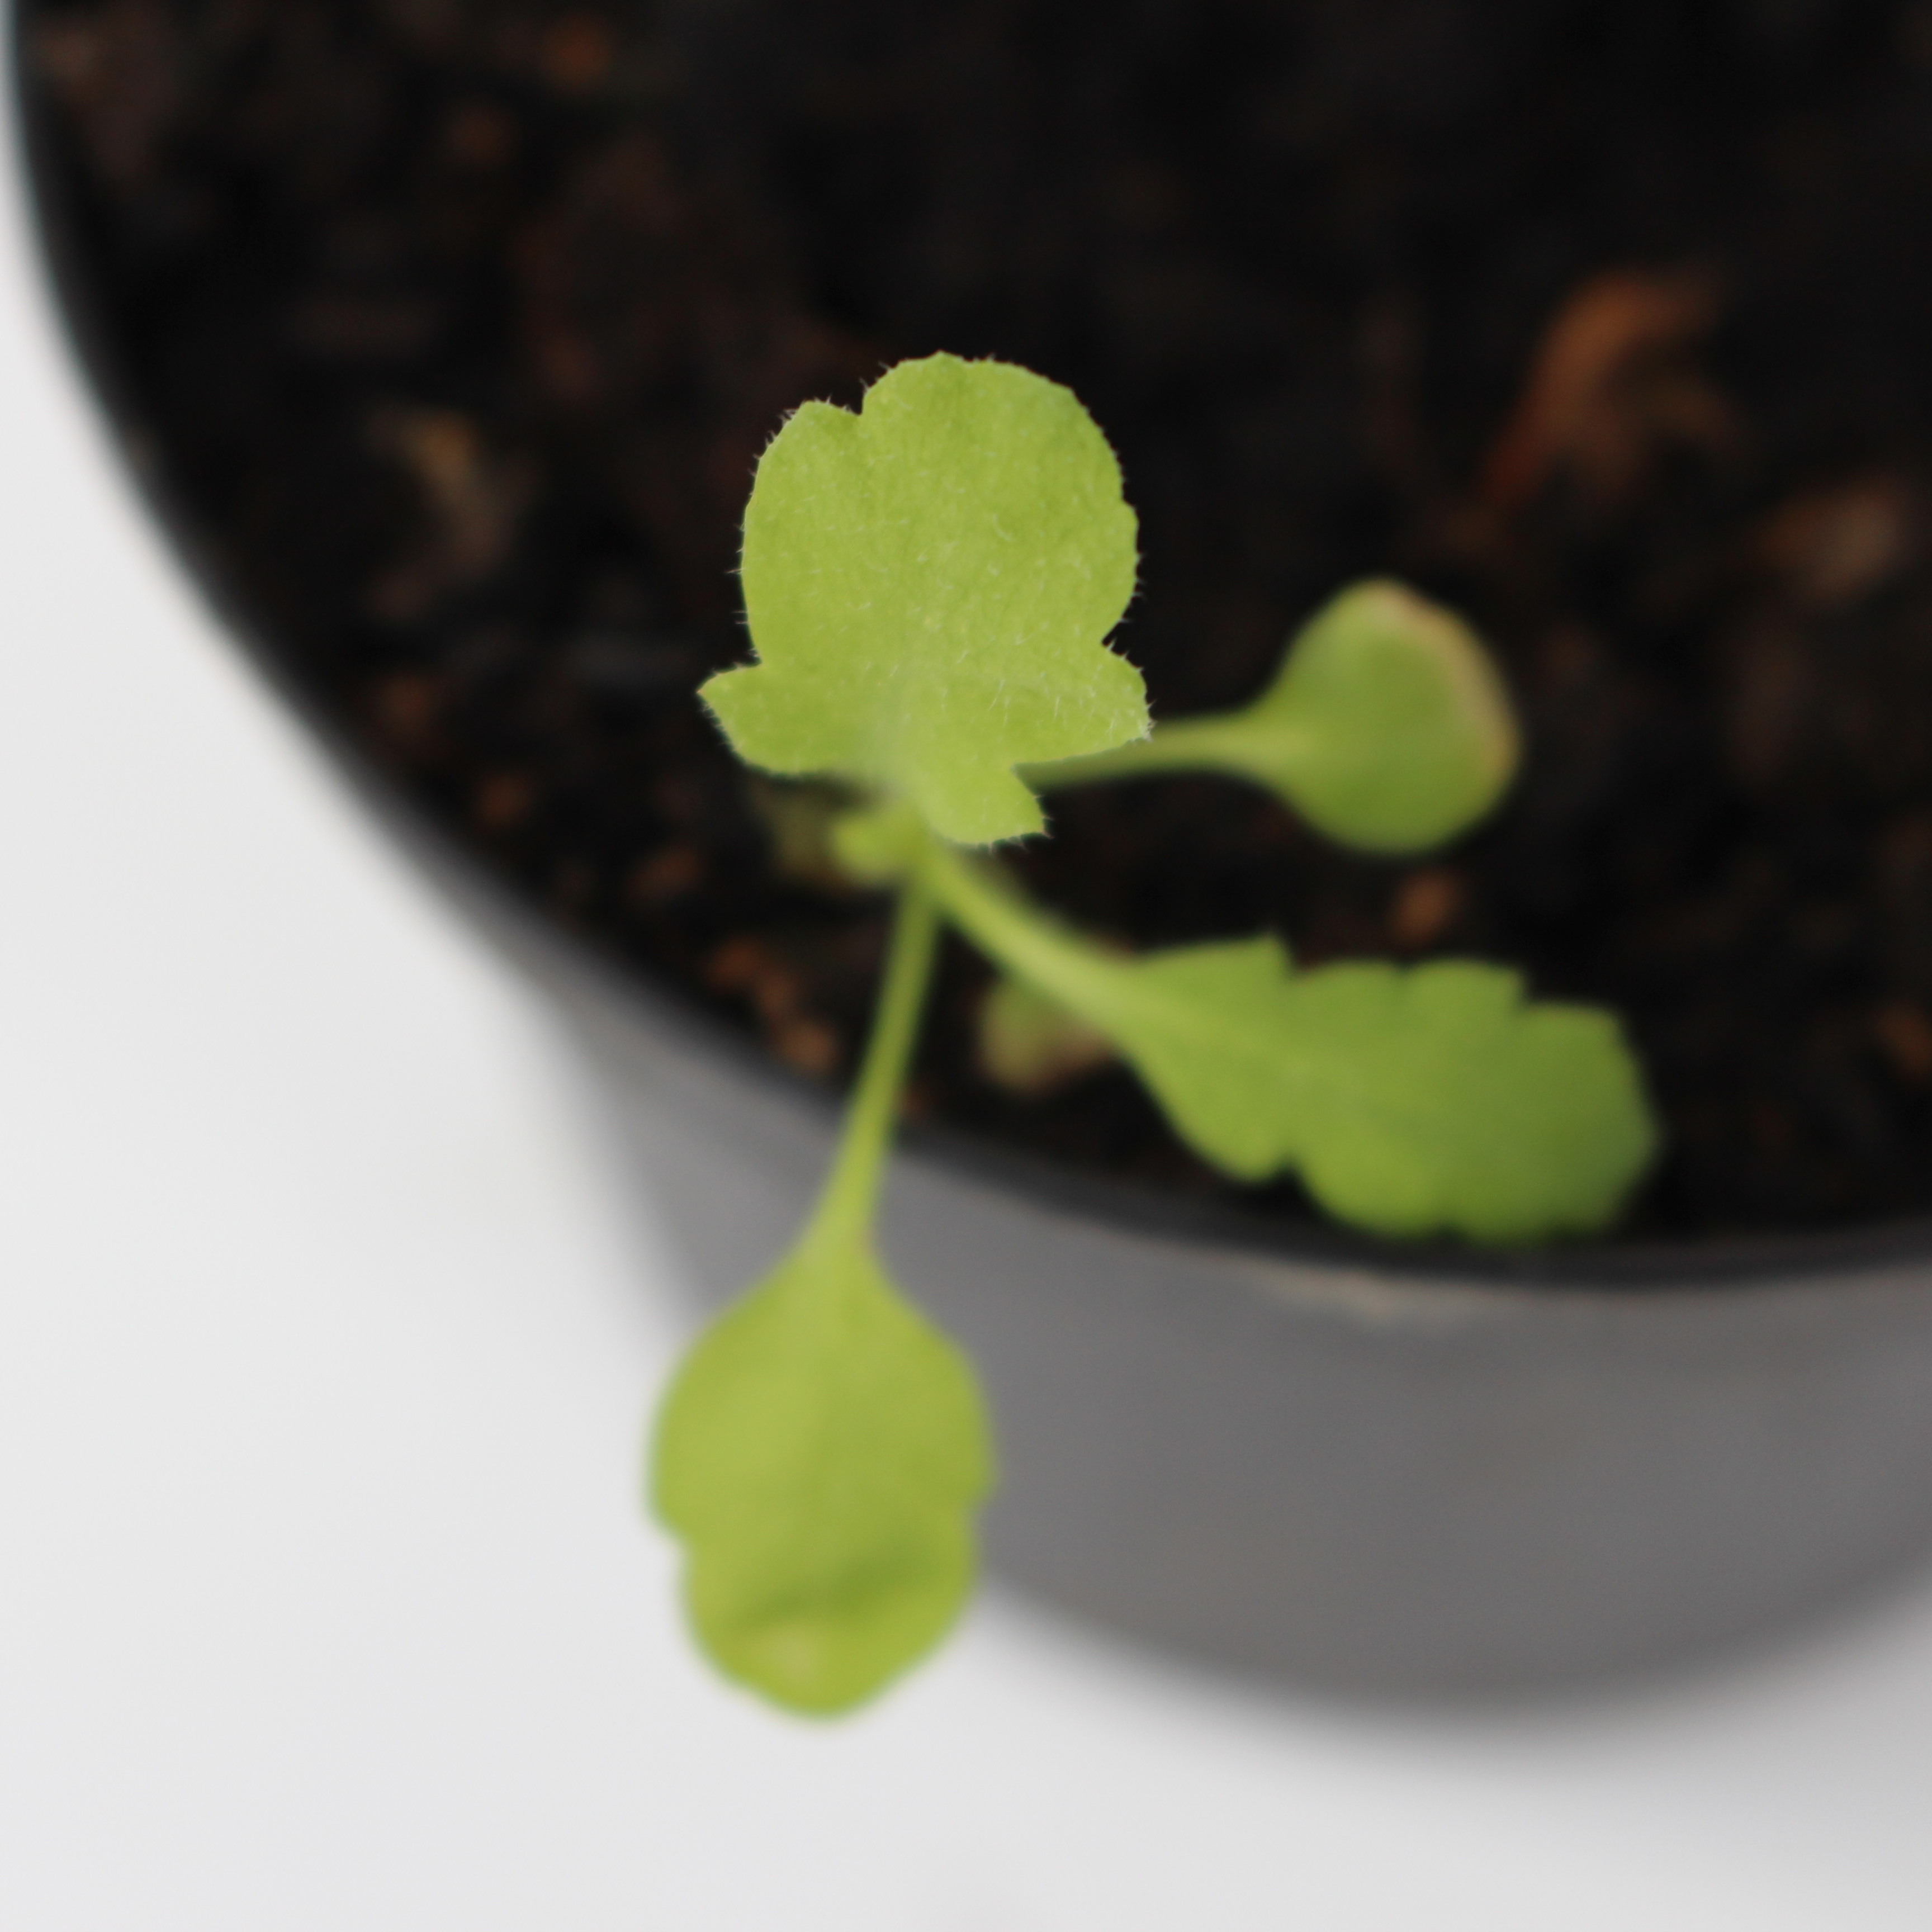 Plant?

Papaver rhoeas
